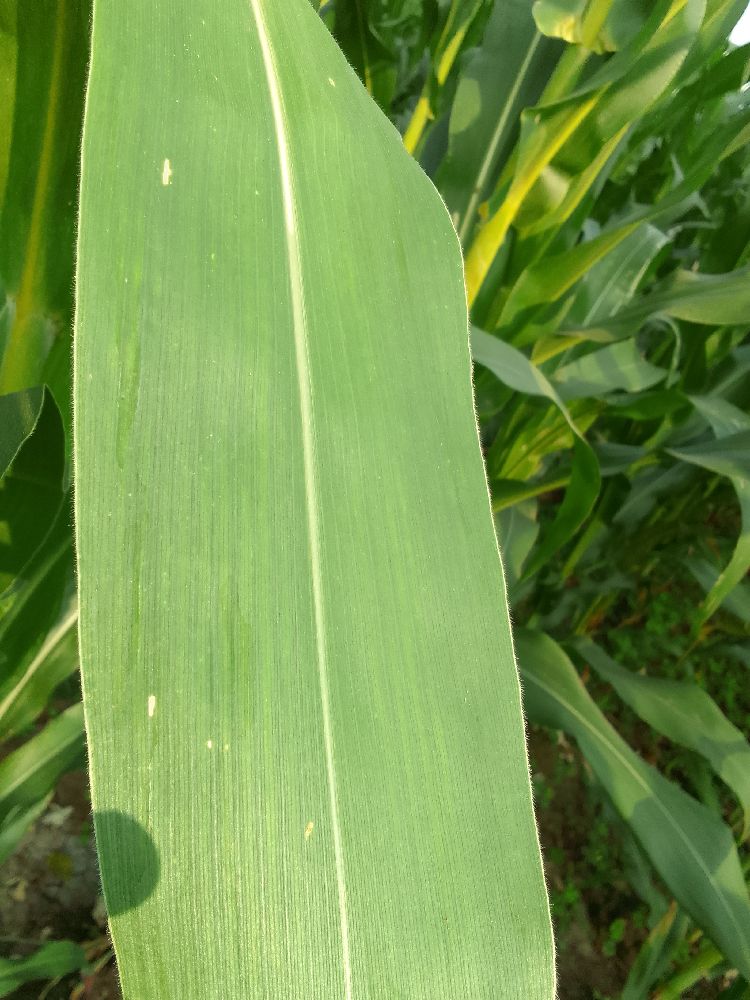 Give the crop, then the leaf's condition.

maize, healthy
